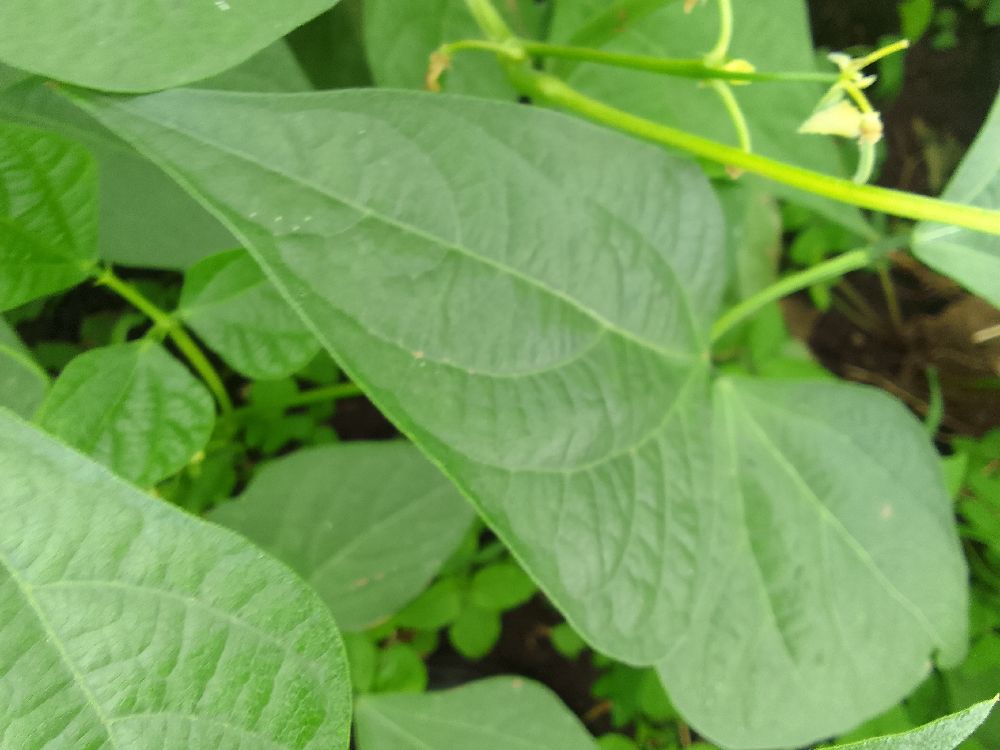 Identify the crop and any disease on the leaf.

common bean, healthy
